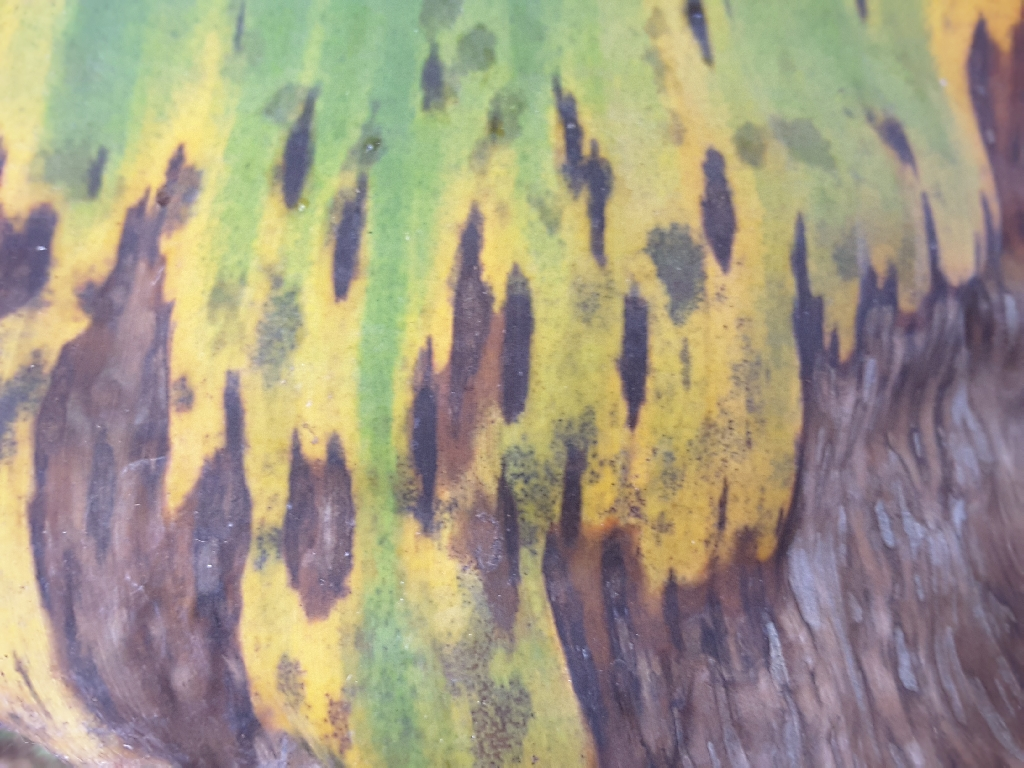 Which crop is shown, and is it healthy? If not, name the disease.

banana, black sigatoka
